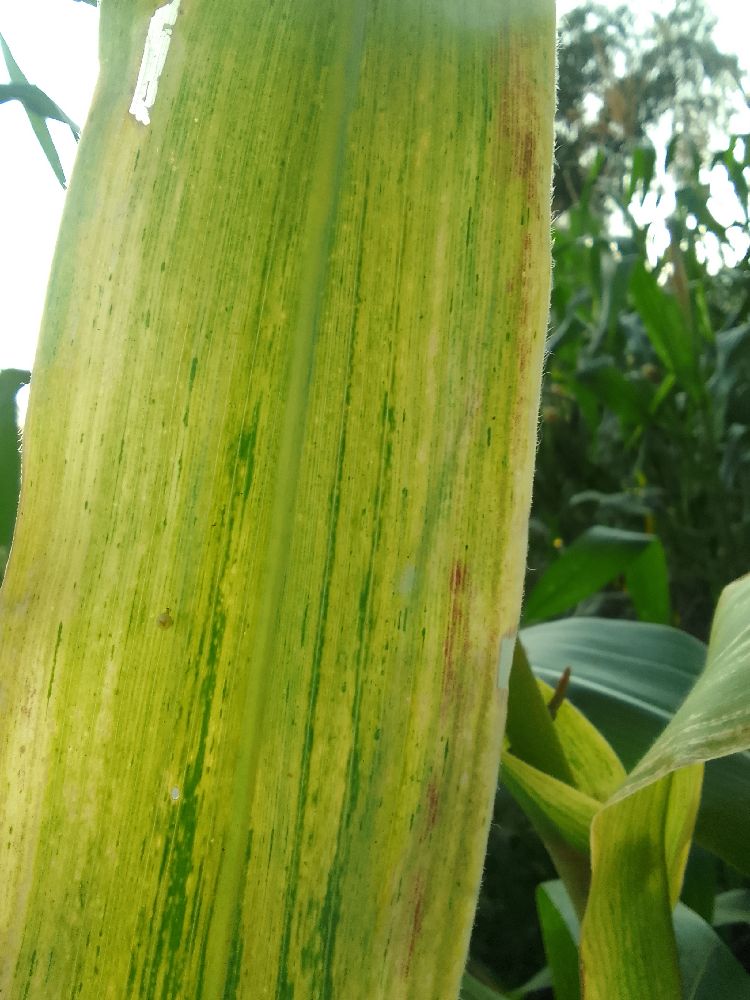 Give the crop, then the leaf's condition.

maize, maize lethal necrosis
